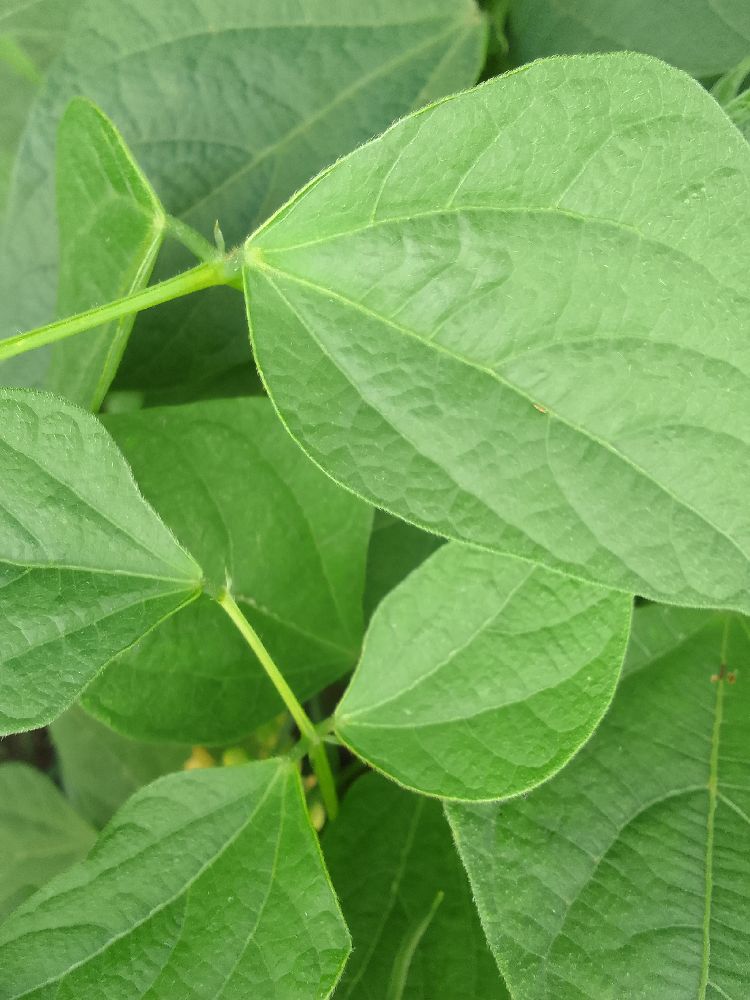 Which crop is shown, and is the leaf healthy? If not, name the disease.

common bean, healthy
